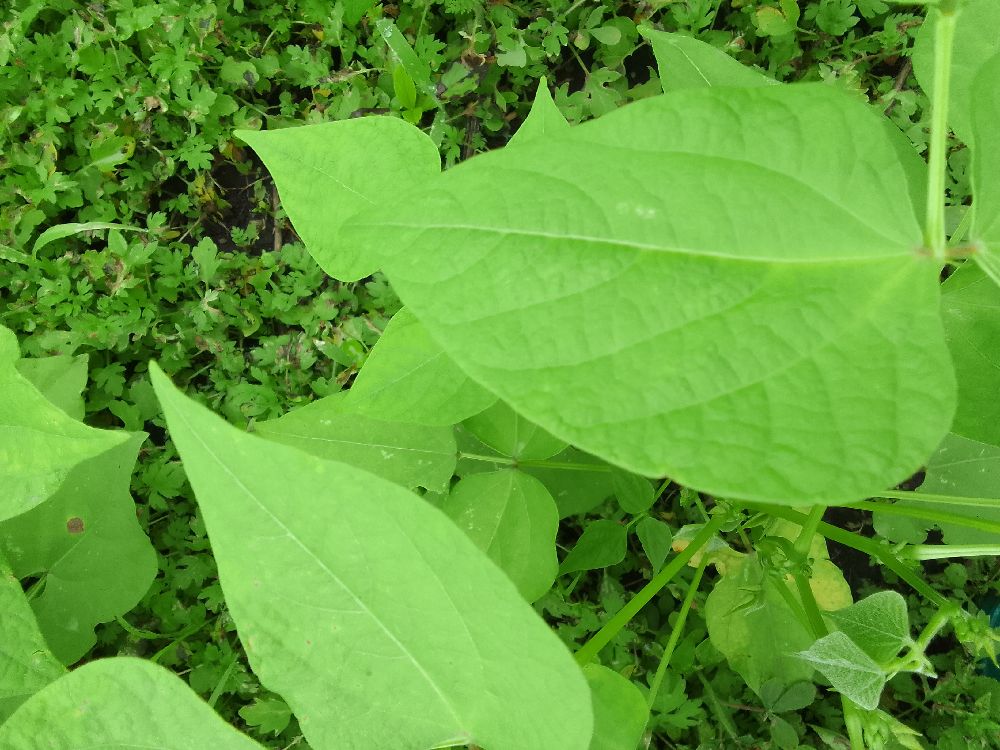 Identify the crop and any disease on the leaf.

common bean, healthy
